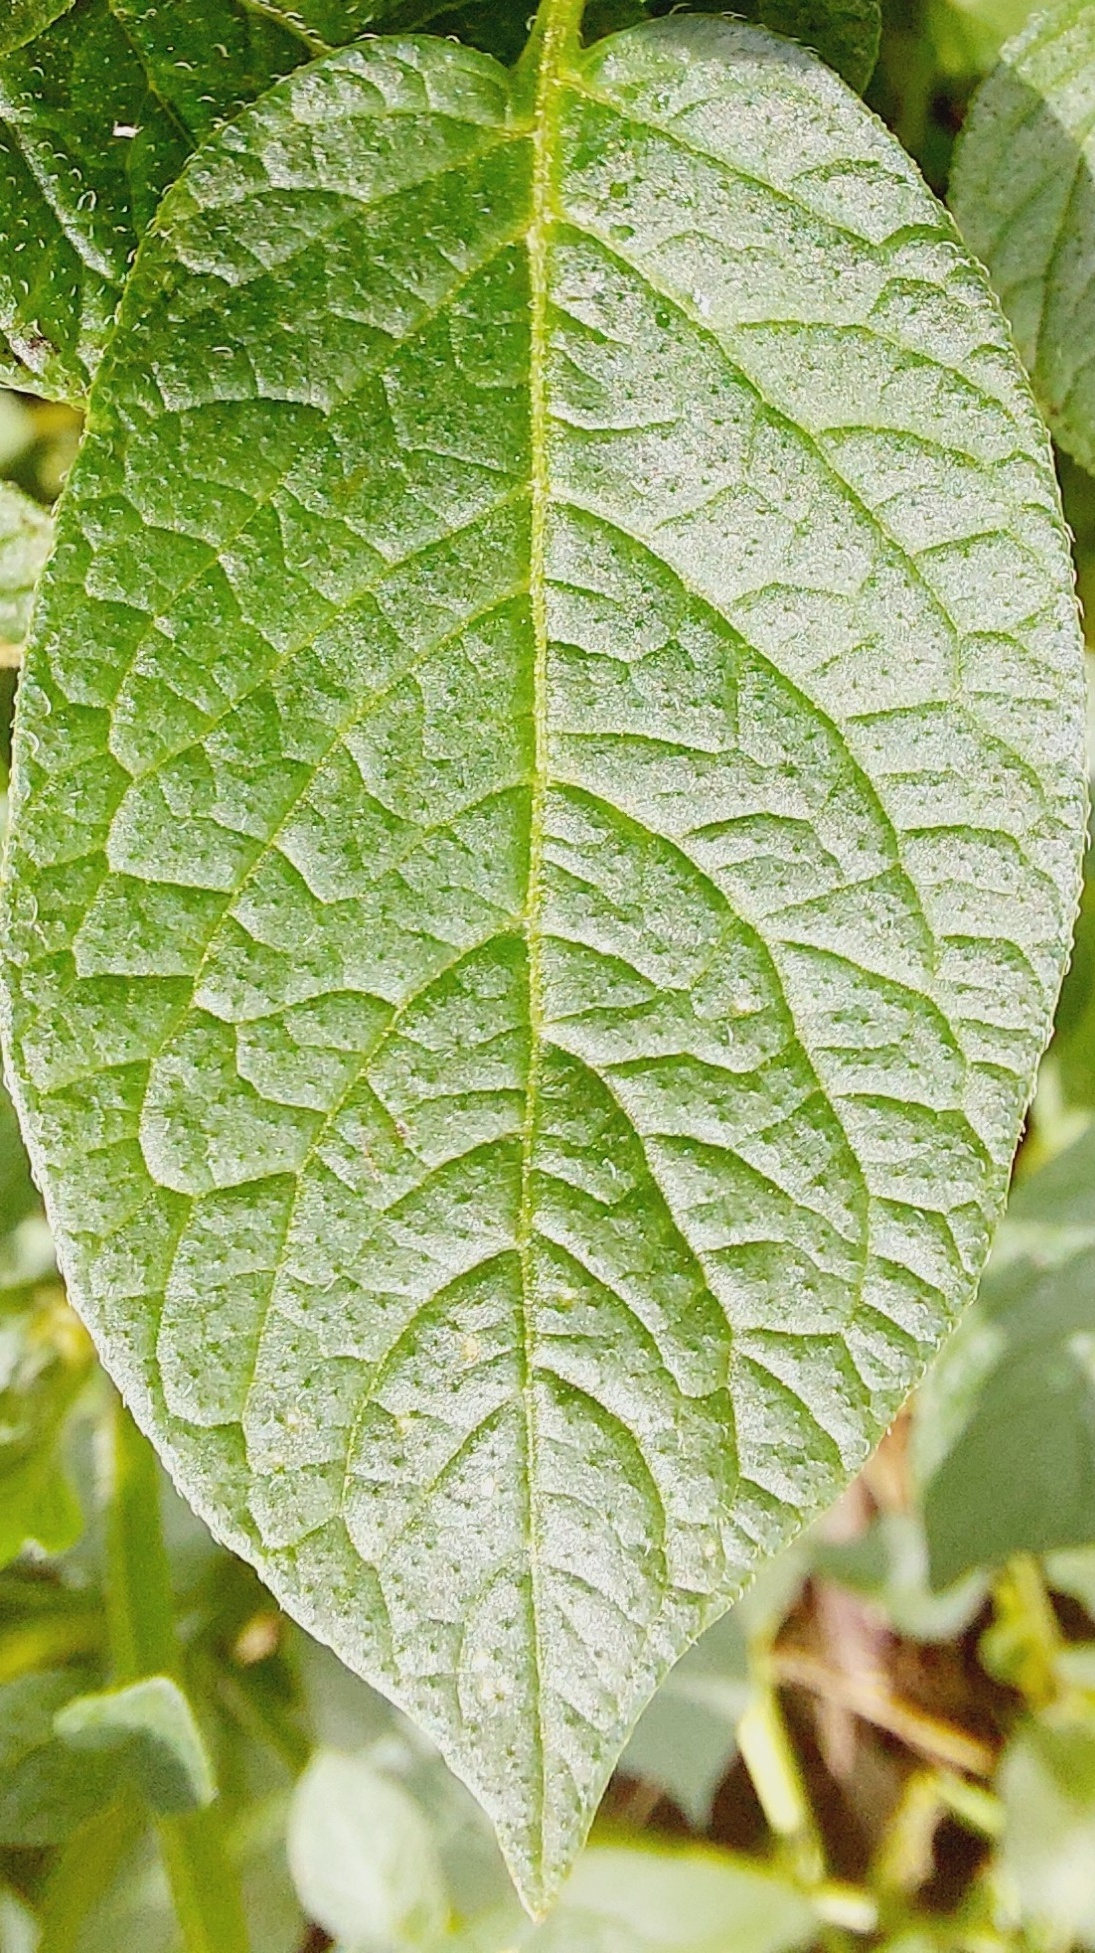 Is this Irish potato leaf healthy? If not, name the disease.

healthy
